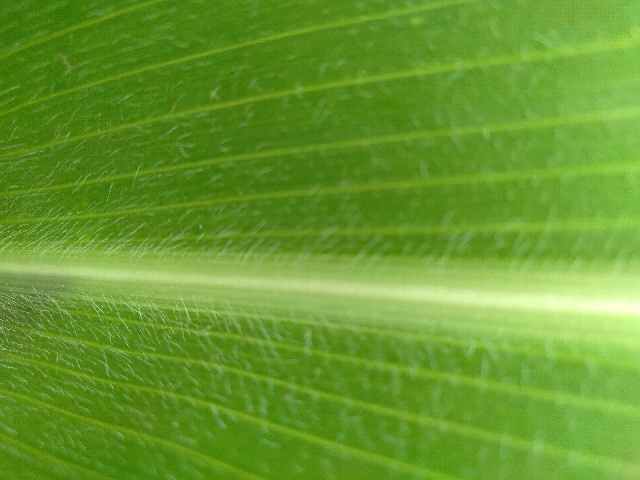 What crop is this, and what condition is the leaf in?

maize, healthy
